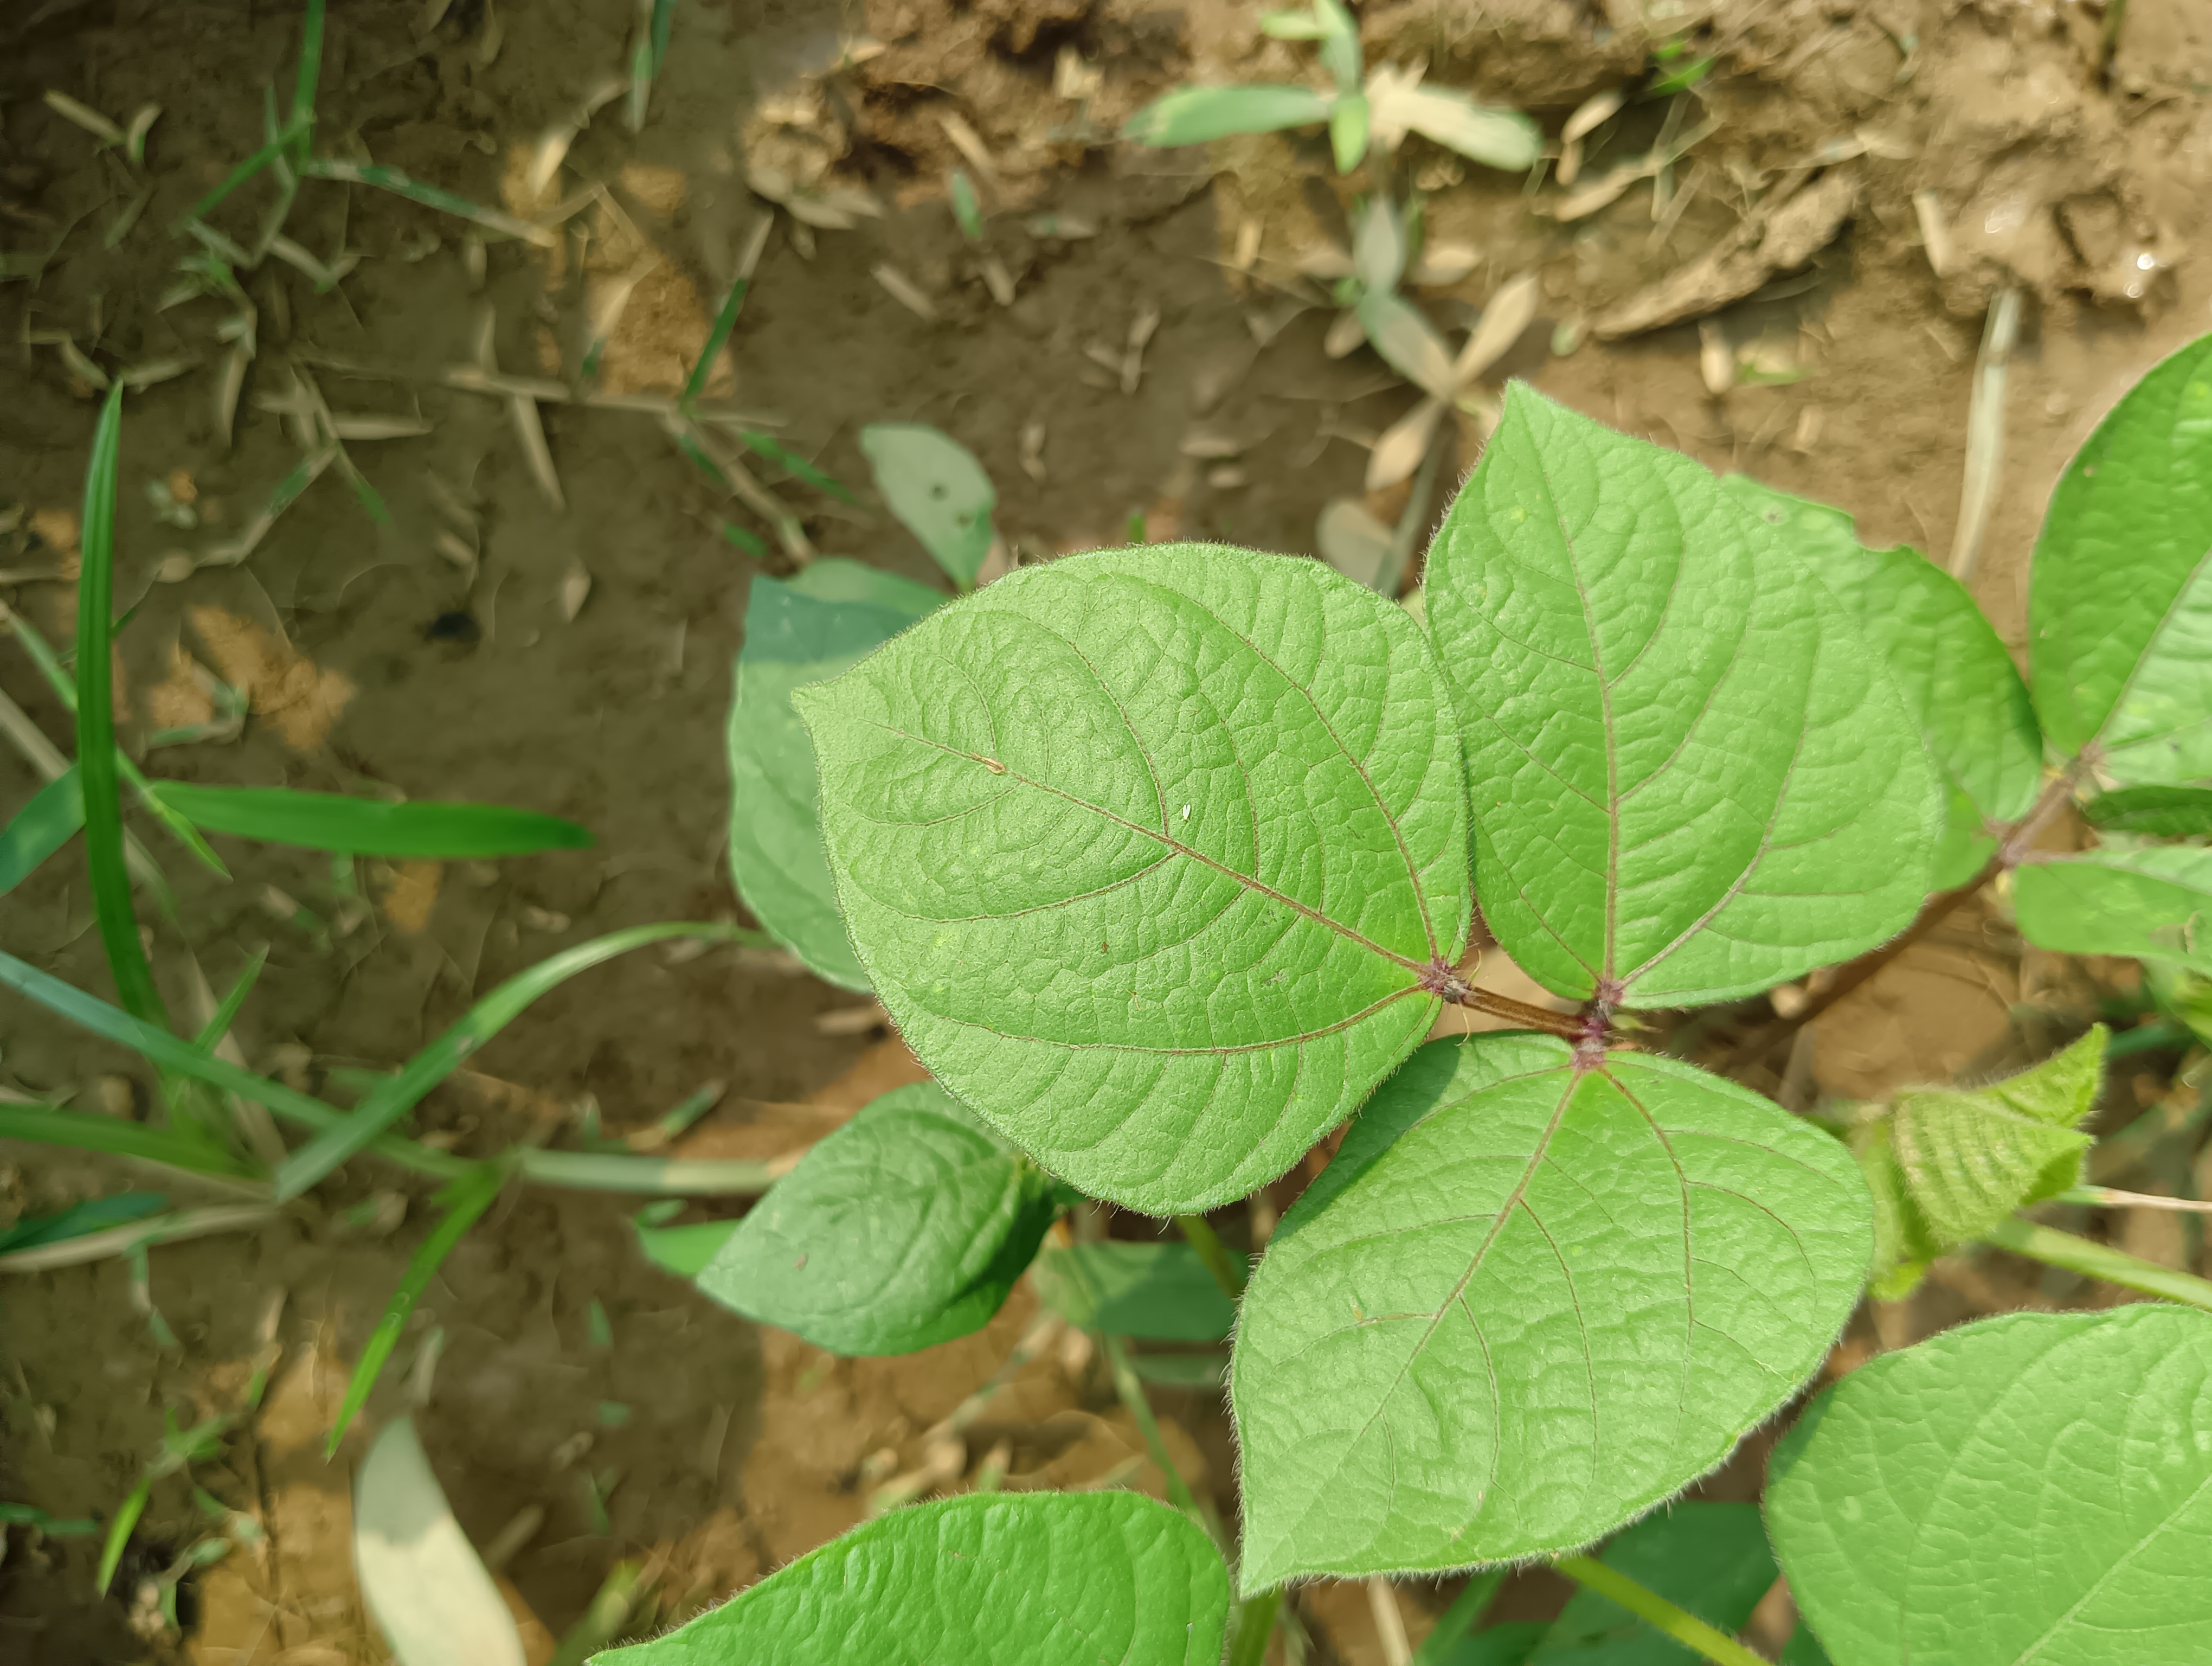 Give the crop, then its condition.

mungbean, healthy
